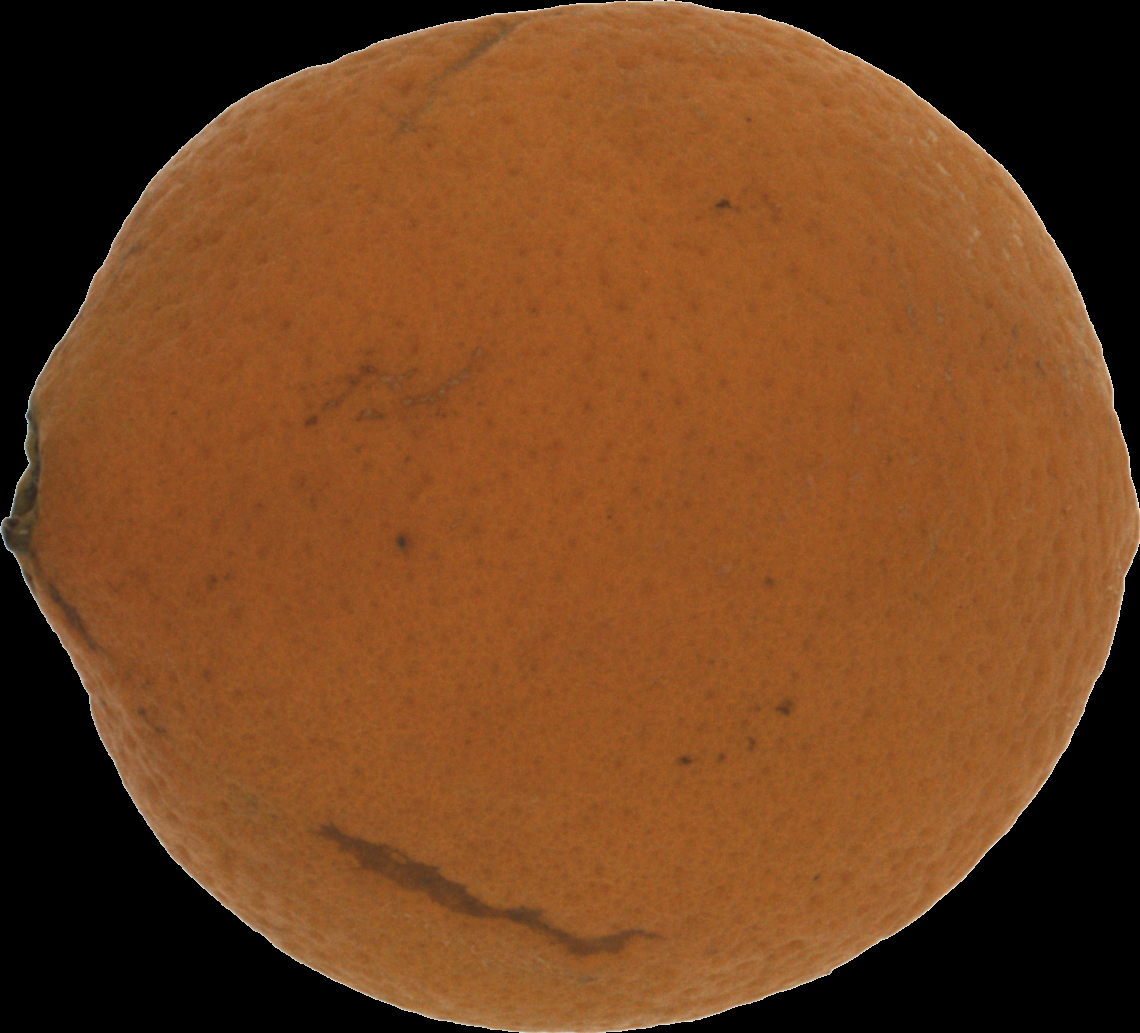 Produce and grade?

orange, bad
